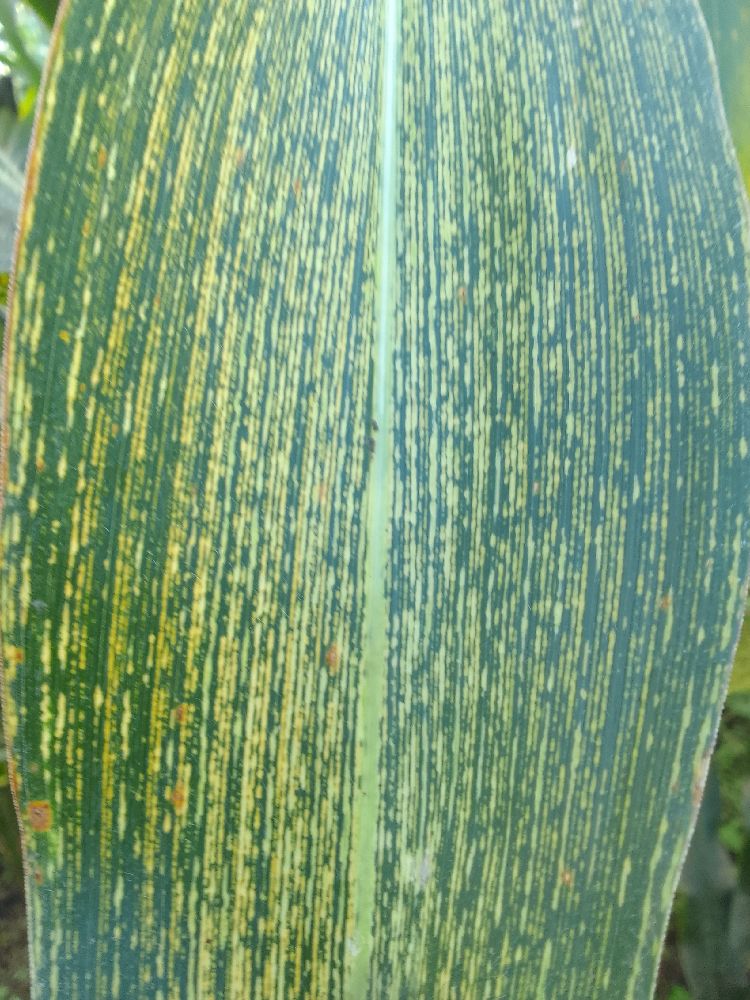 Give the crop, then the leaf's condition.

maize, maize streak virus
